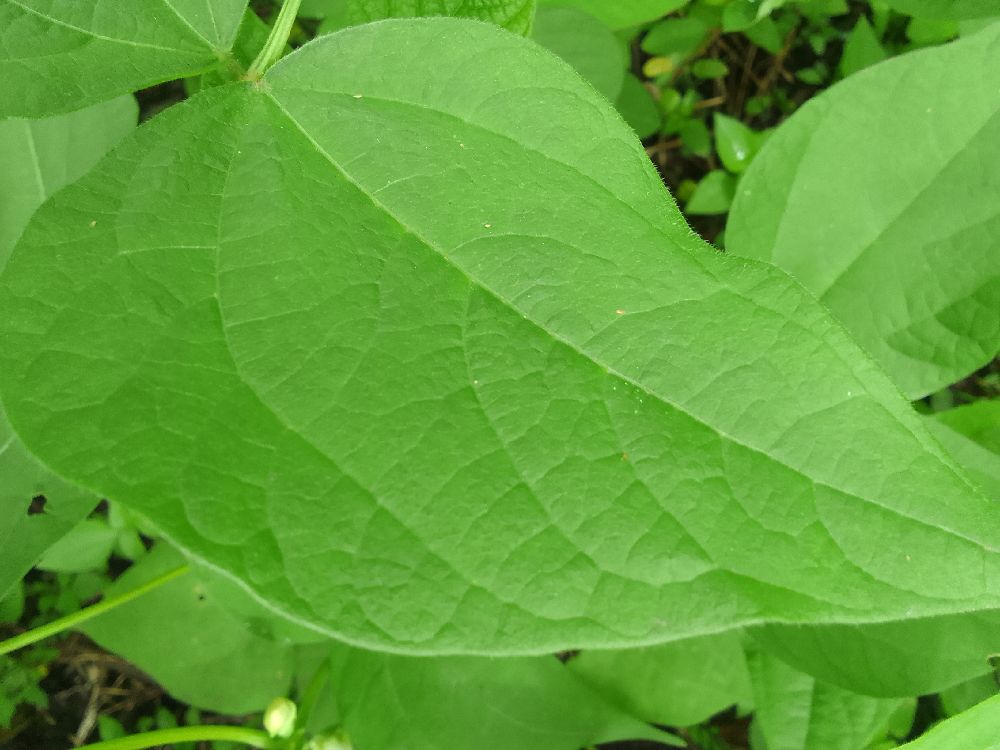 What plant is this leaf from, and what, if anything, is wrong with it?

common bean, healthy
